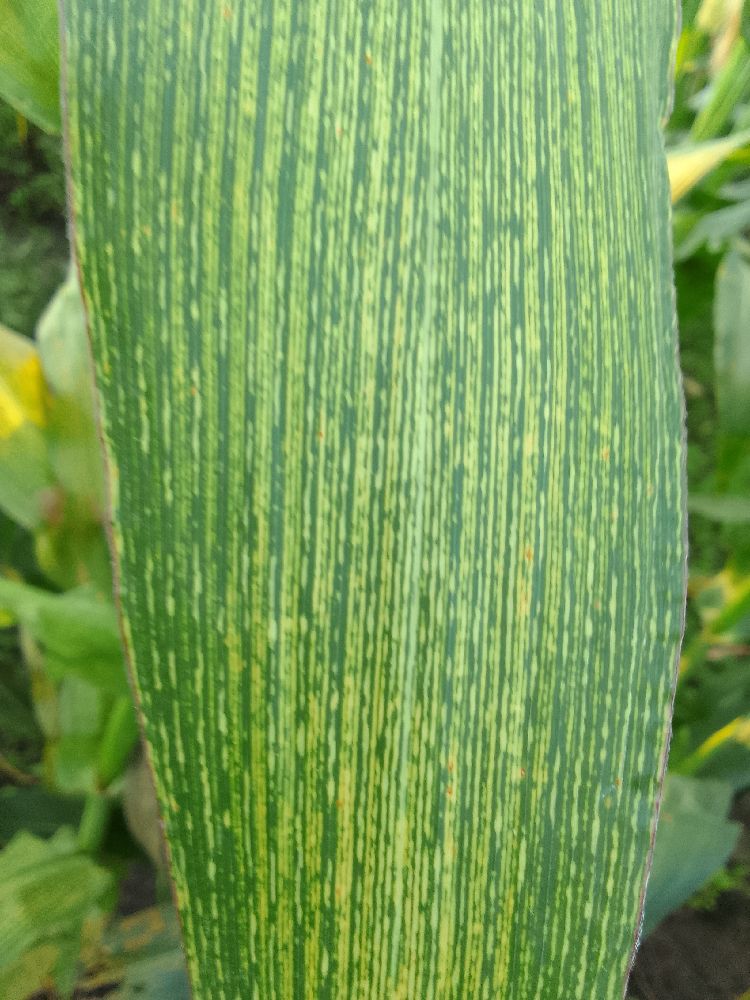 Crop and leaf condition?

maize, maize streak virus
